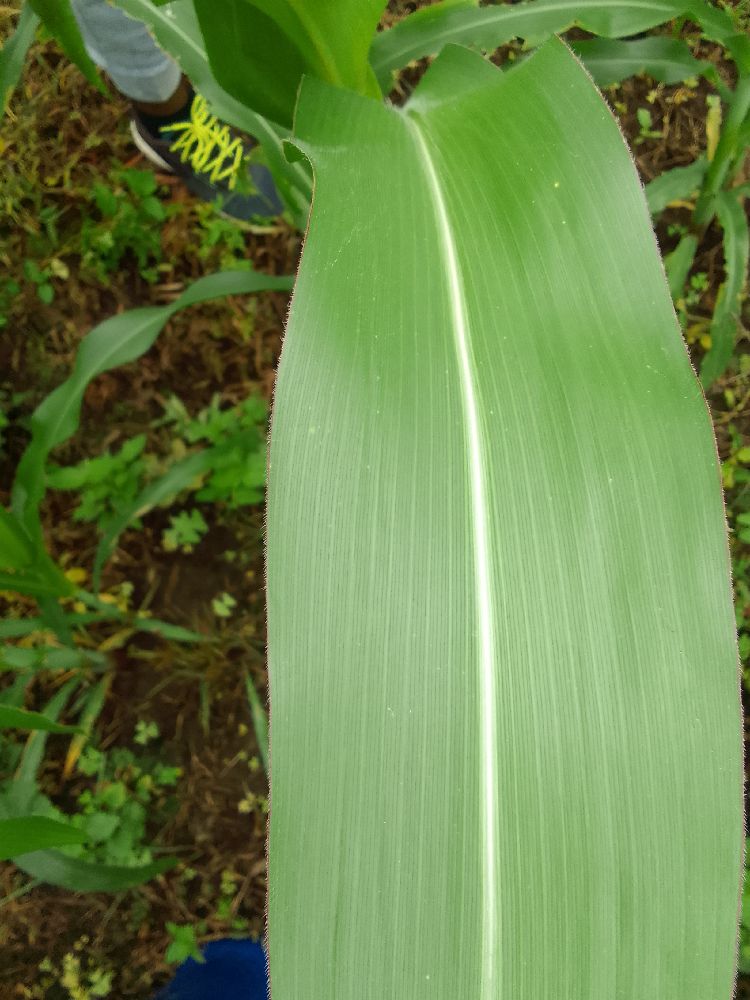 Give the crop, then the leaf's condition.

maize, healthy
